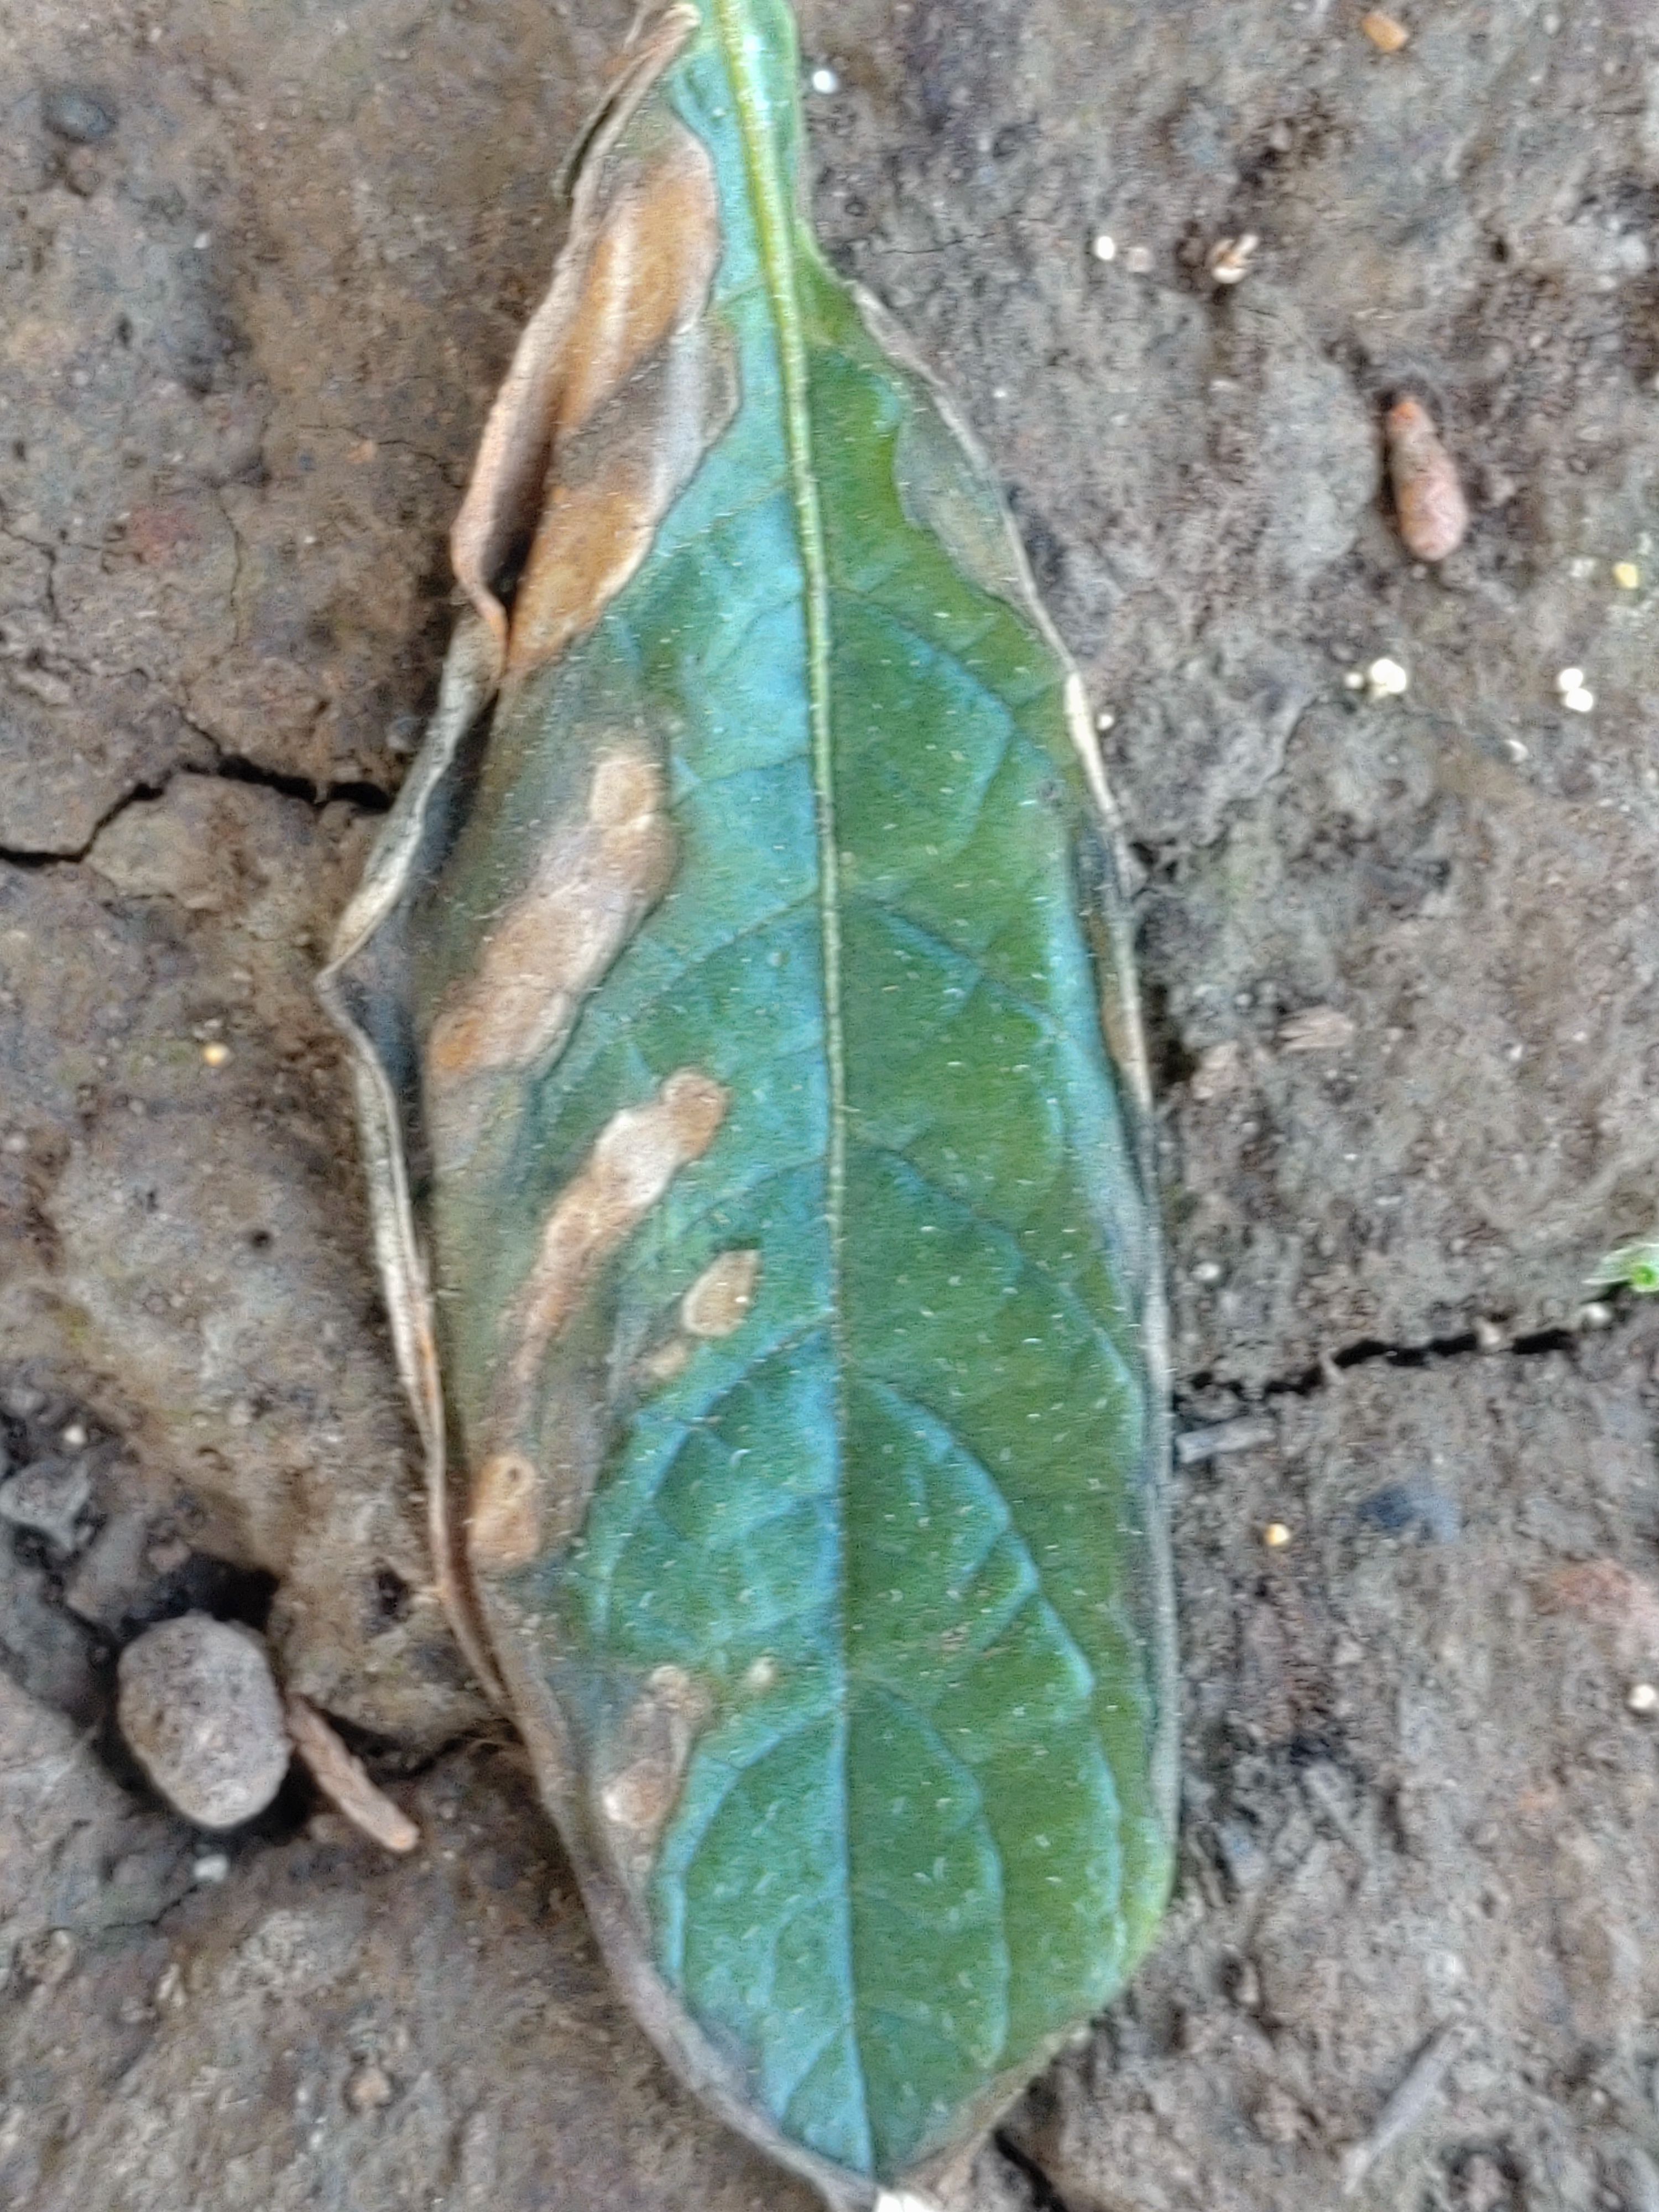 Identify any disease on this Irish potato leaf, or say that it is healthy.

early blight
